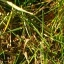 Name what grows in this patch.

grass
